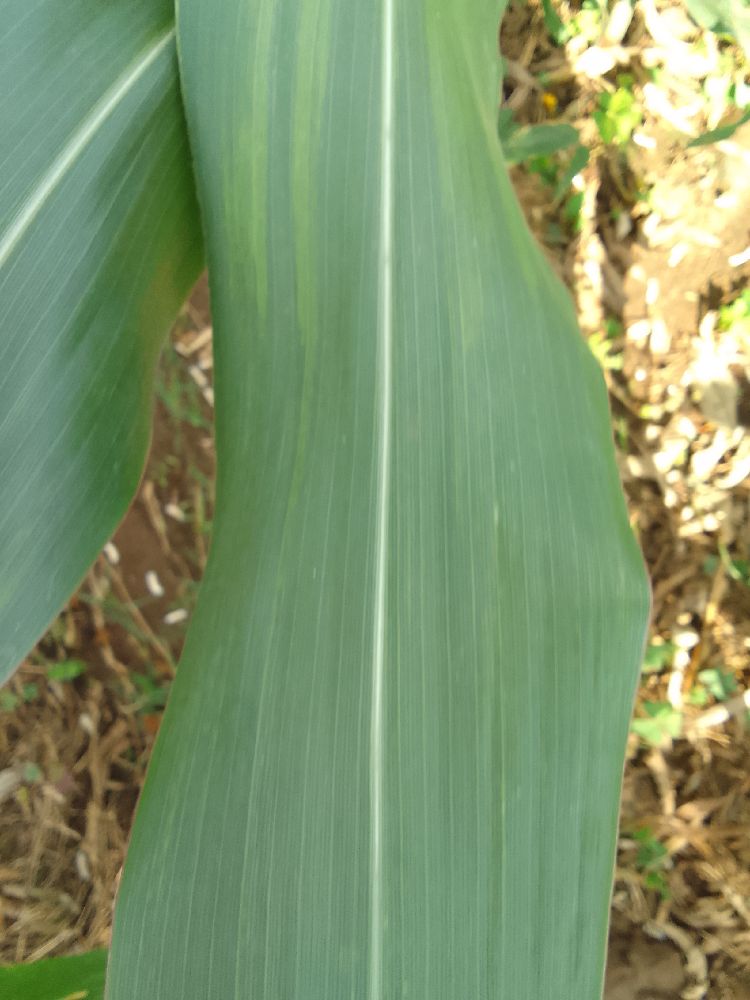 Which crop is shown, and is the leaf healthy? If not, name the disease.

maize, healthy
